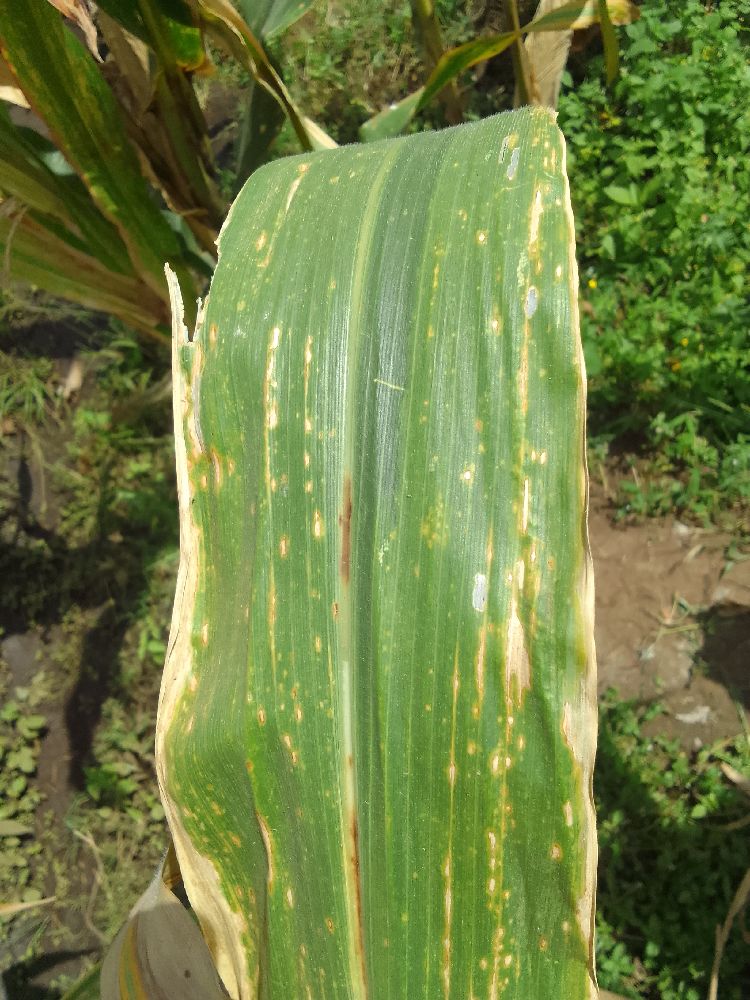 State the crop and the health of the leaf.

maize, maize lethal necrosis
